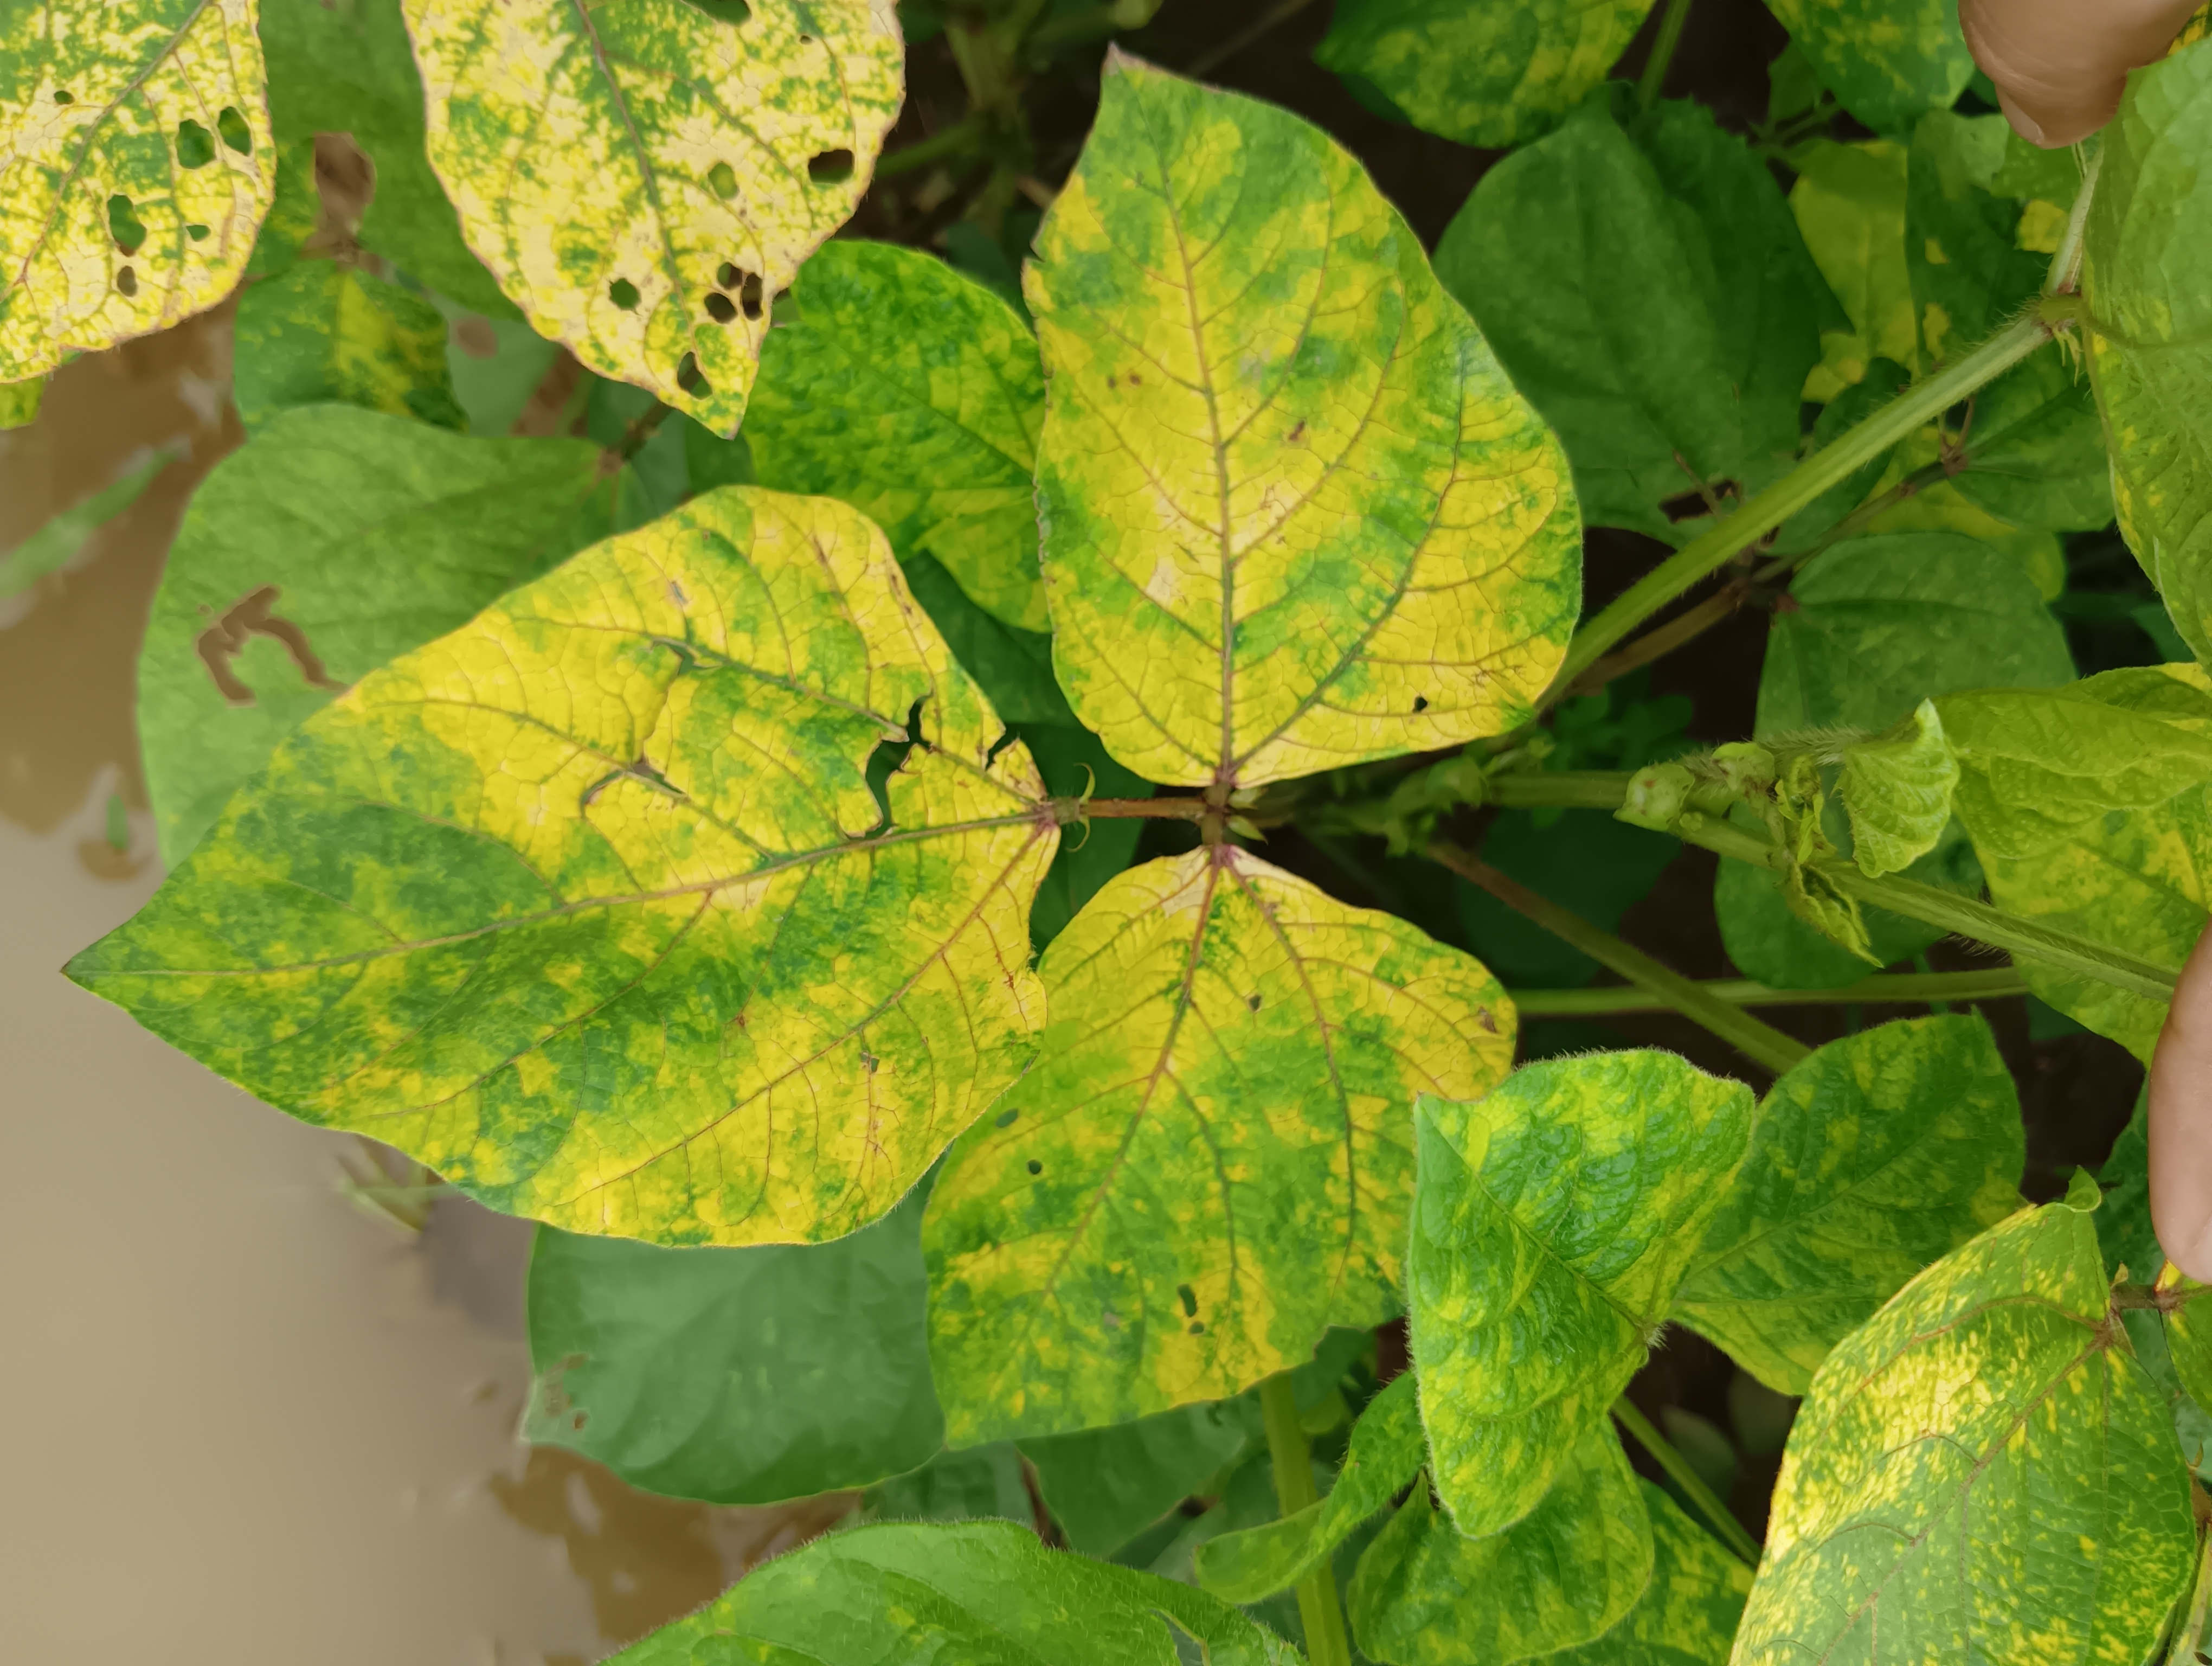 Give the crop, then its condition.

mungbean, yellow mosaic
